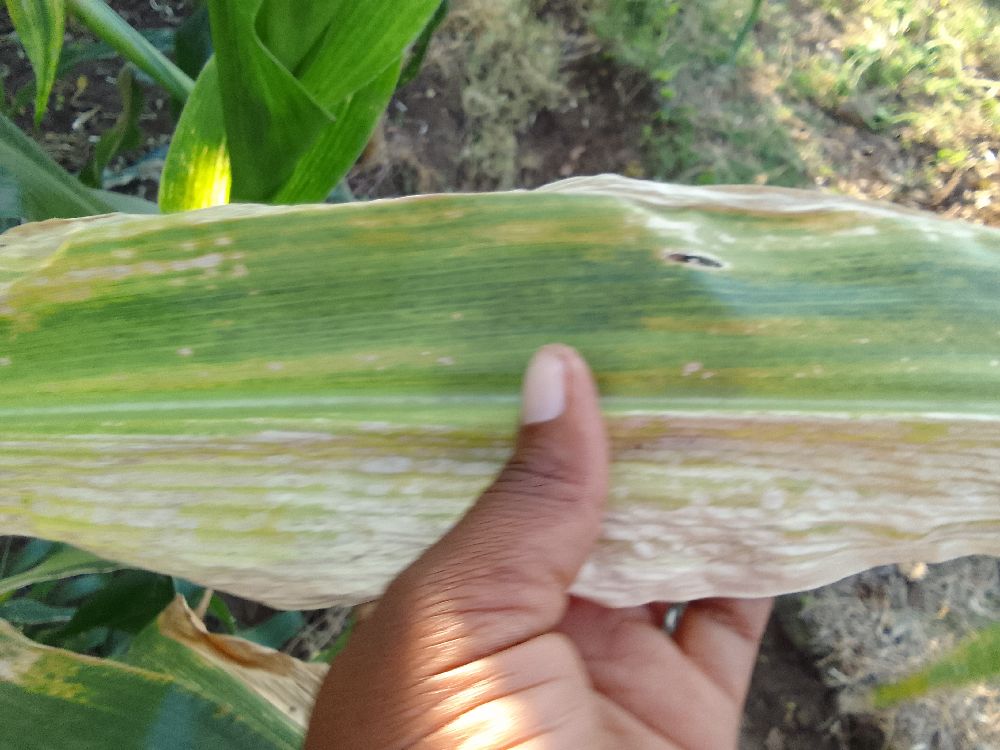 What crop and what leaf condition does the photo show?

maize, maize lethal necrosis
